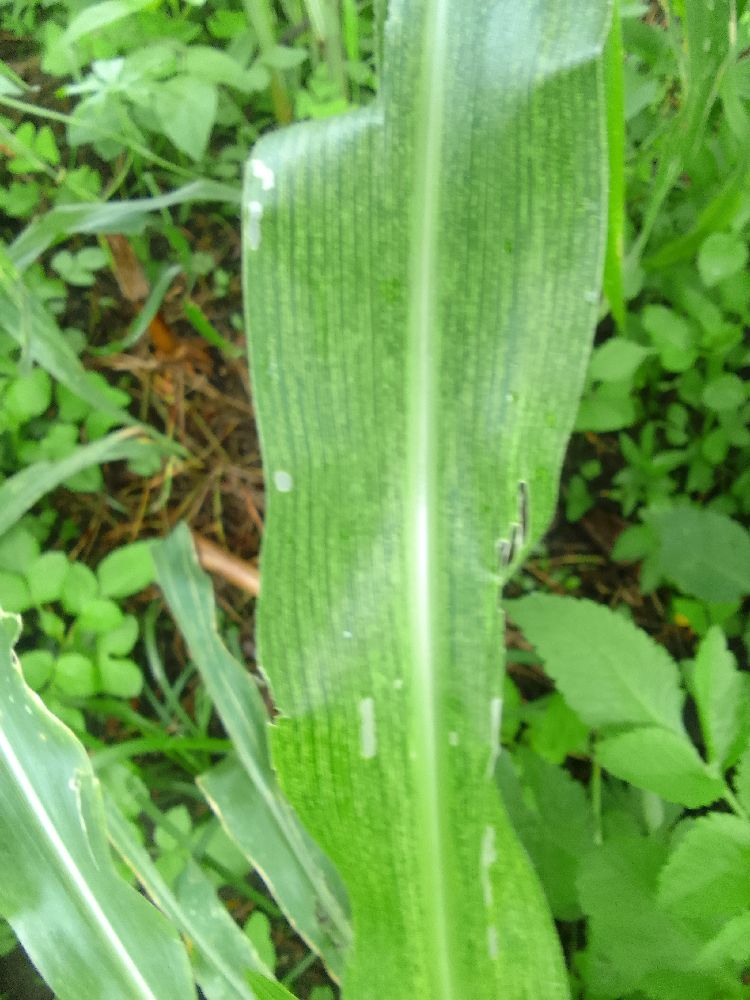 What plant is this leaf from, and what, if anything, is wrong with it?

maize, maize streak virus
